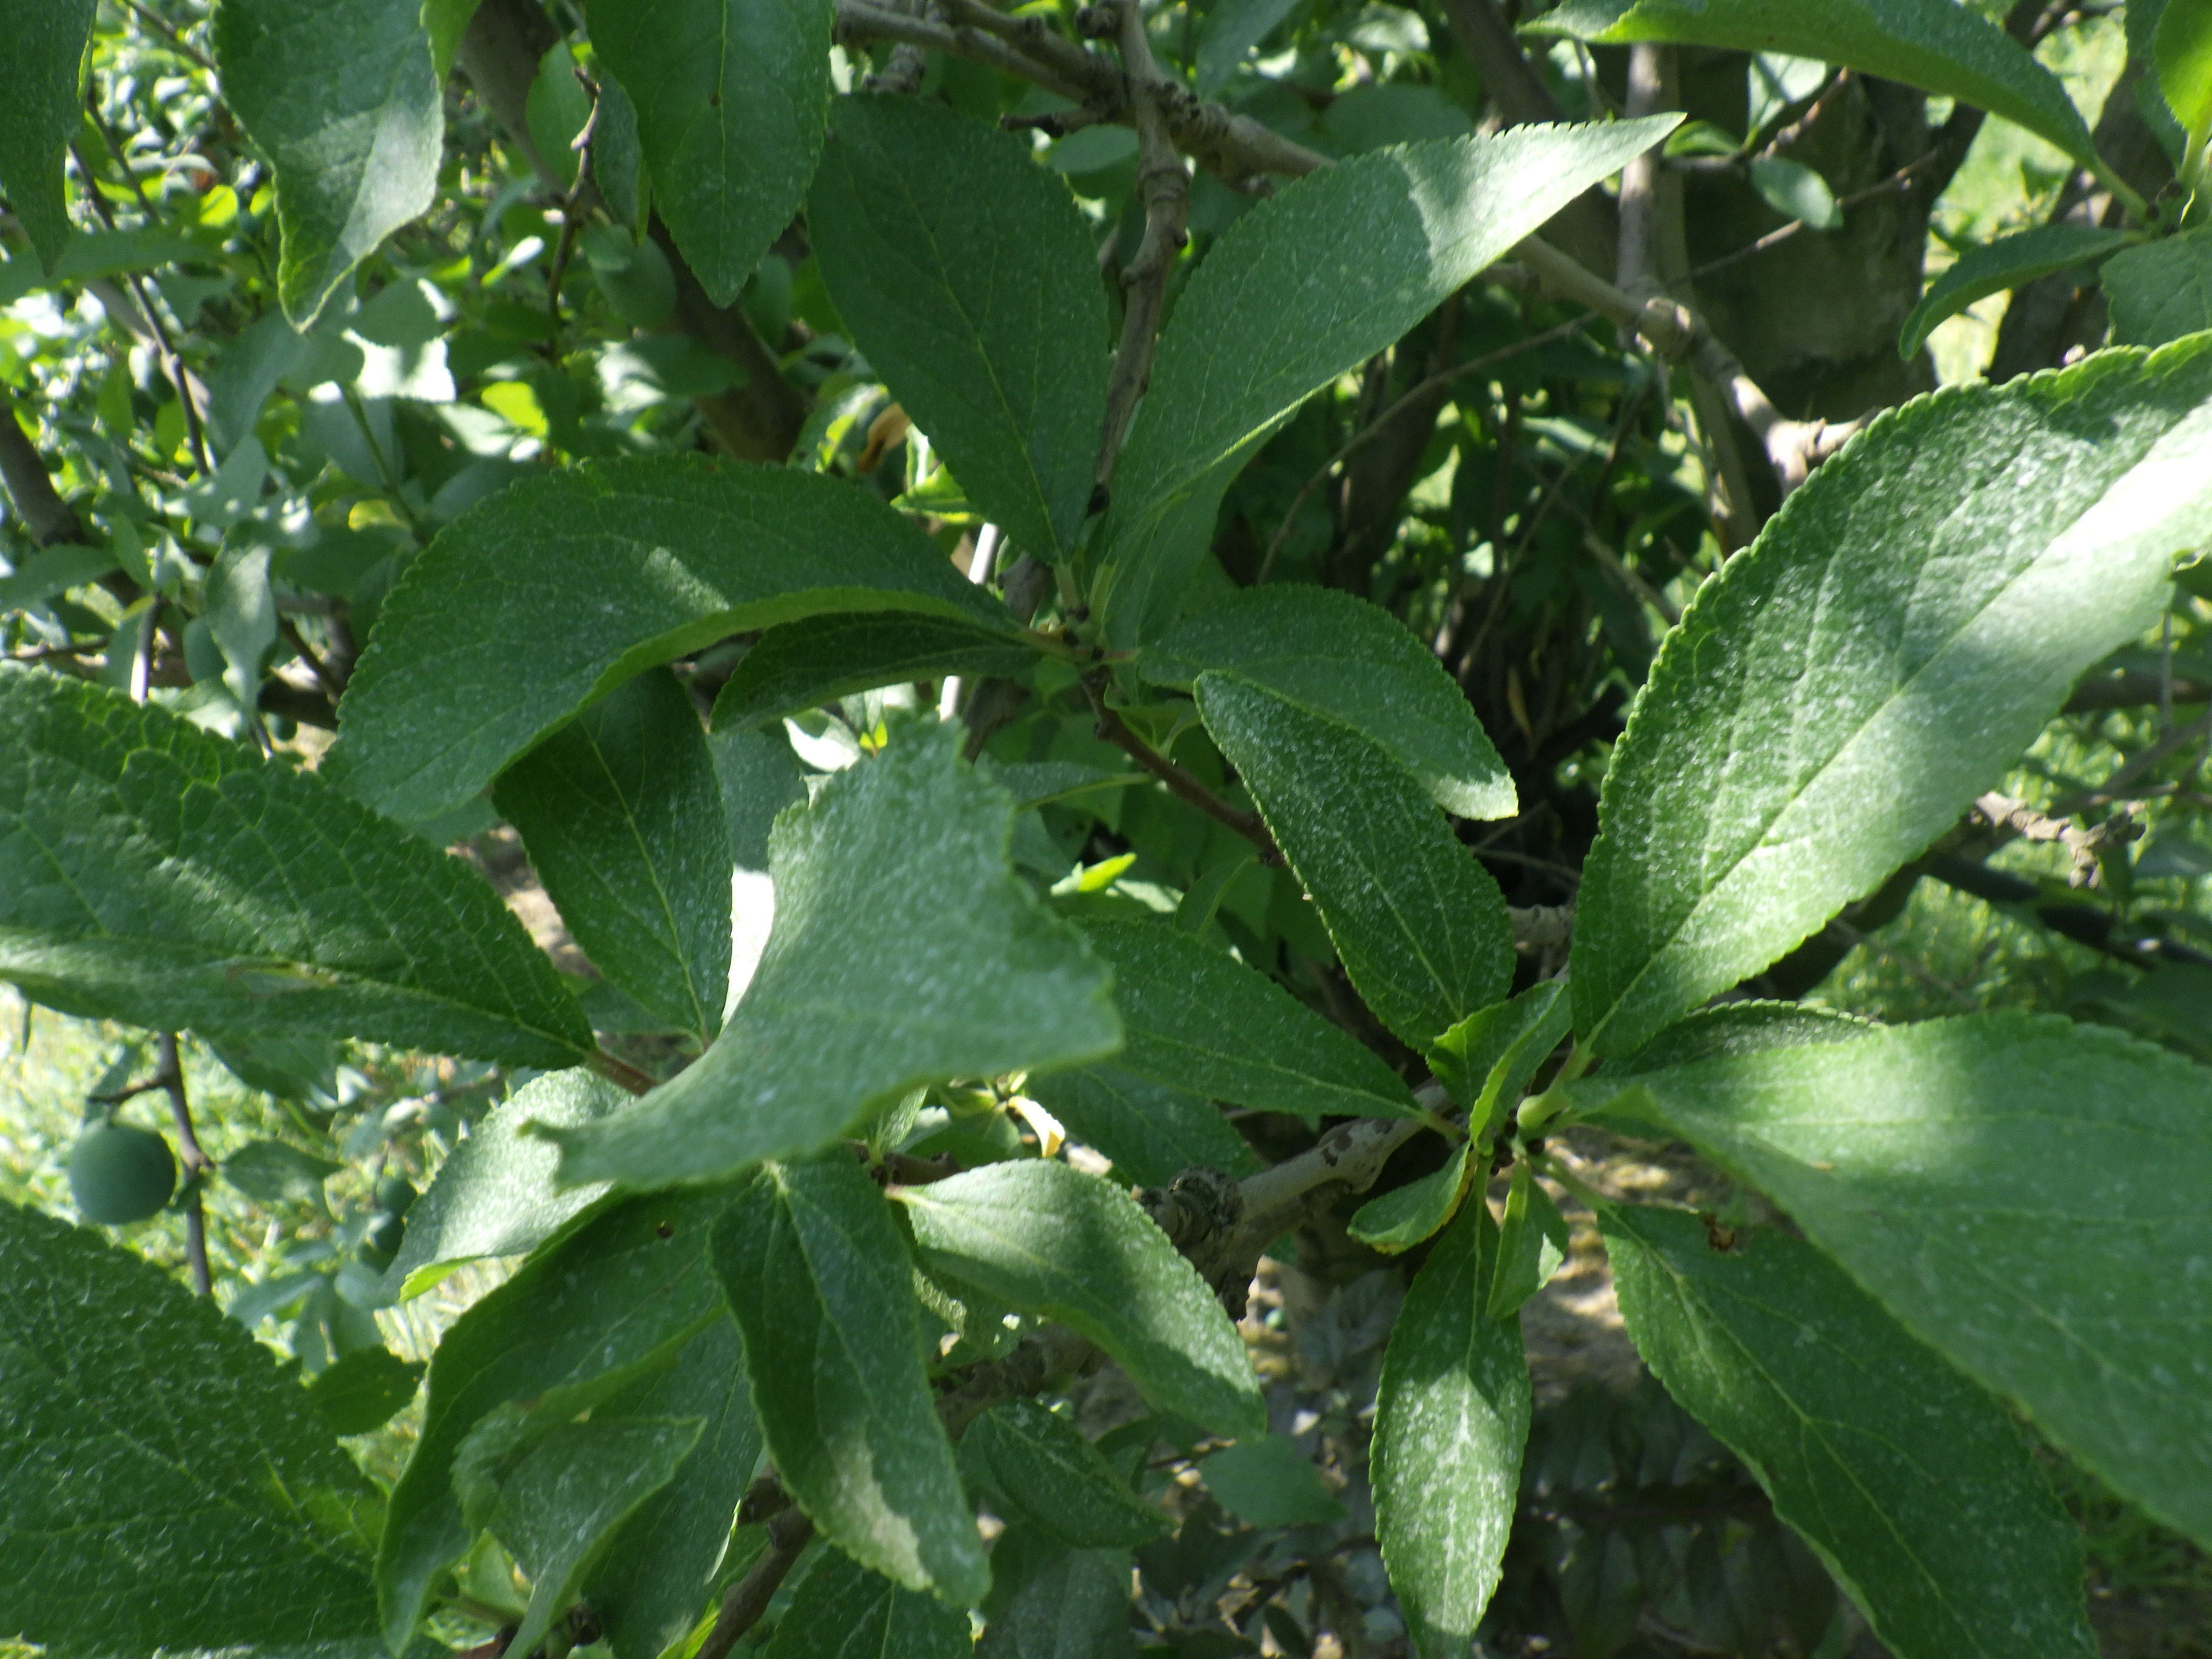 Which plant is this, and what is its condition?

plum, shot hole disease
